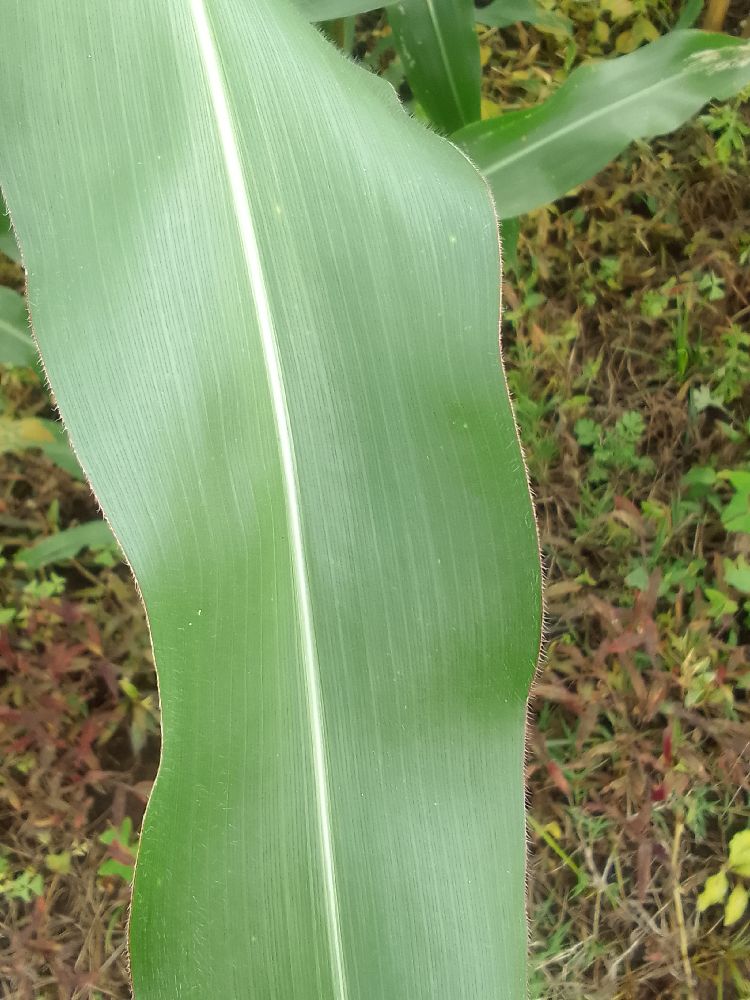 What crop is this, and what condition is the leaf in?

maize, healthy
